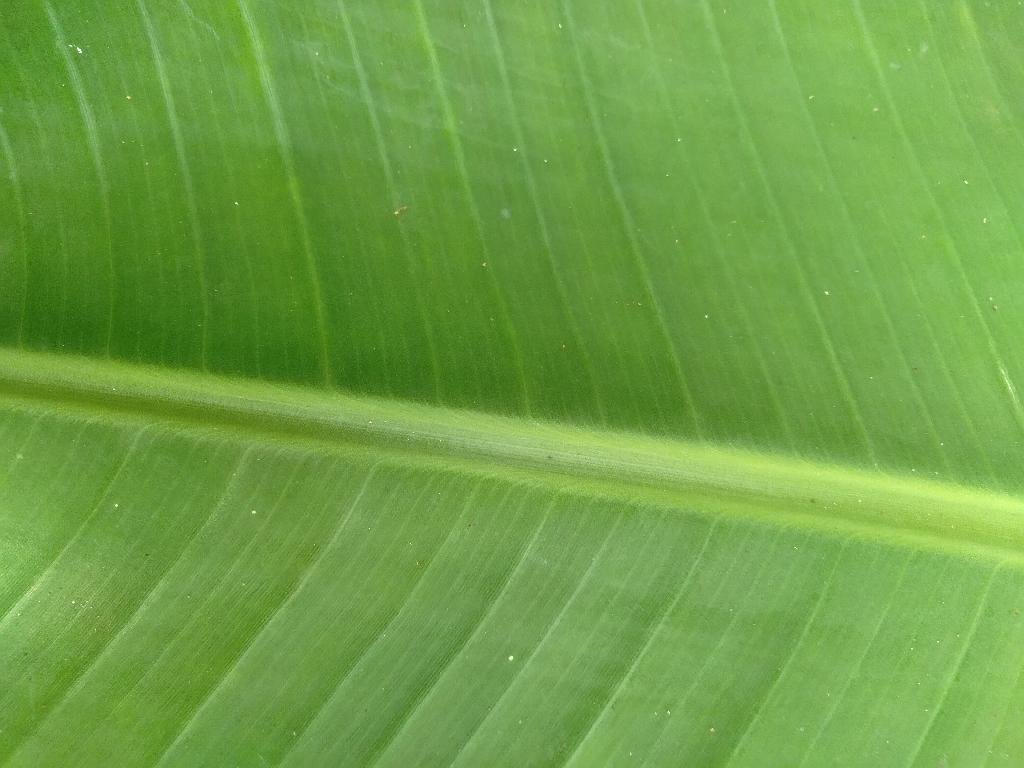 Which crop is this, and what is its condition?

banana, healthy
